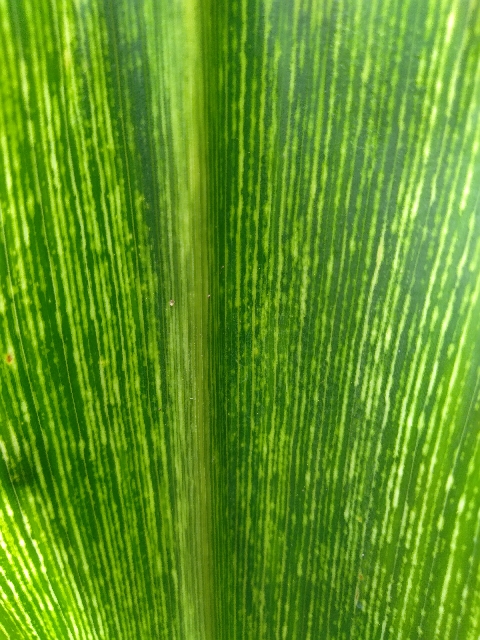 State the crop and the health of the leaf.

maize, maize streak virus
